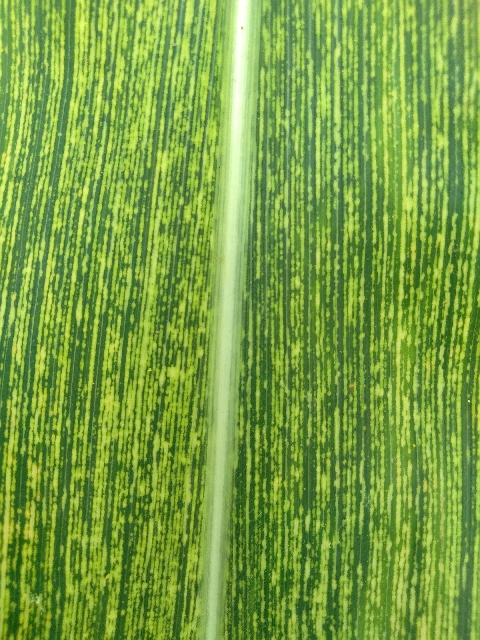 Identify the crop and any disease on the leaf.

maize, maize streak virus
